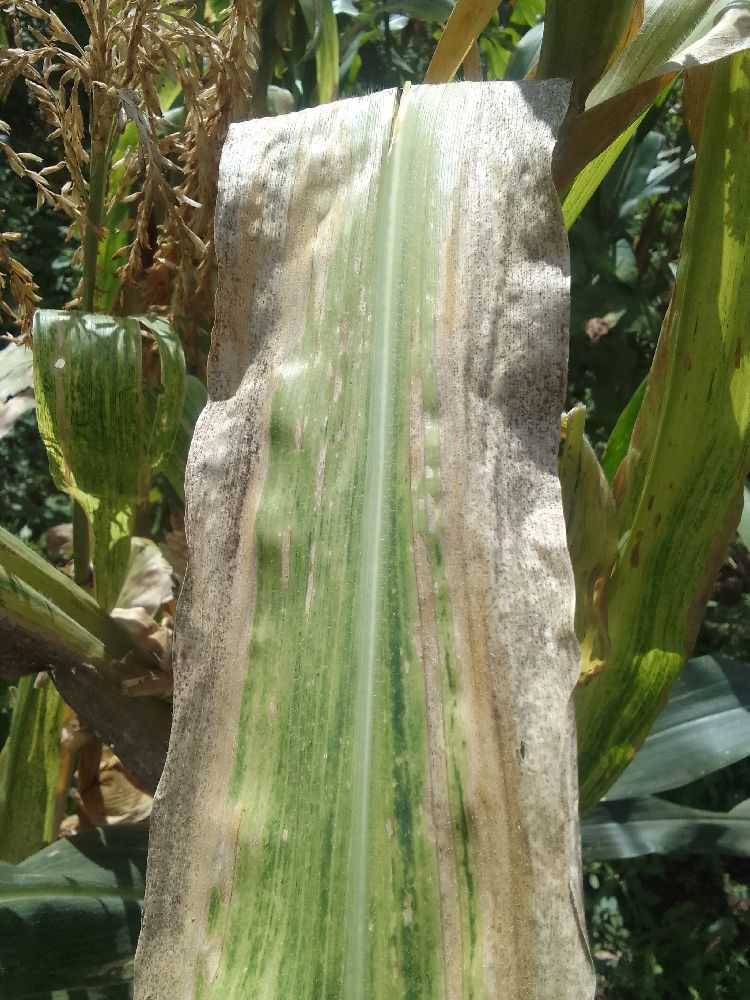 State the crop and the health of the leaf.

maize, maize lethal necrosis
